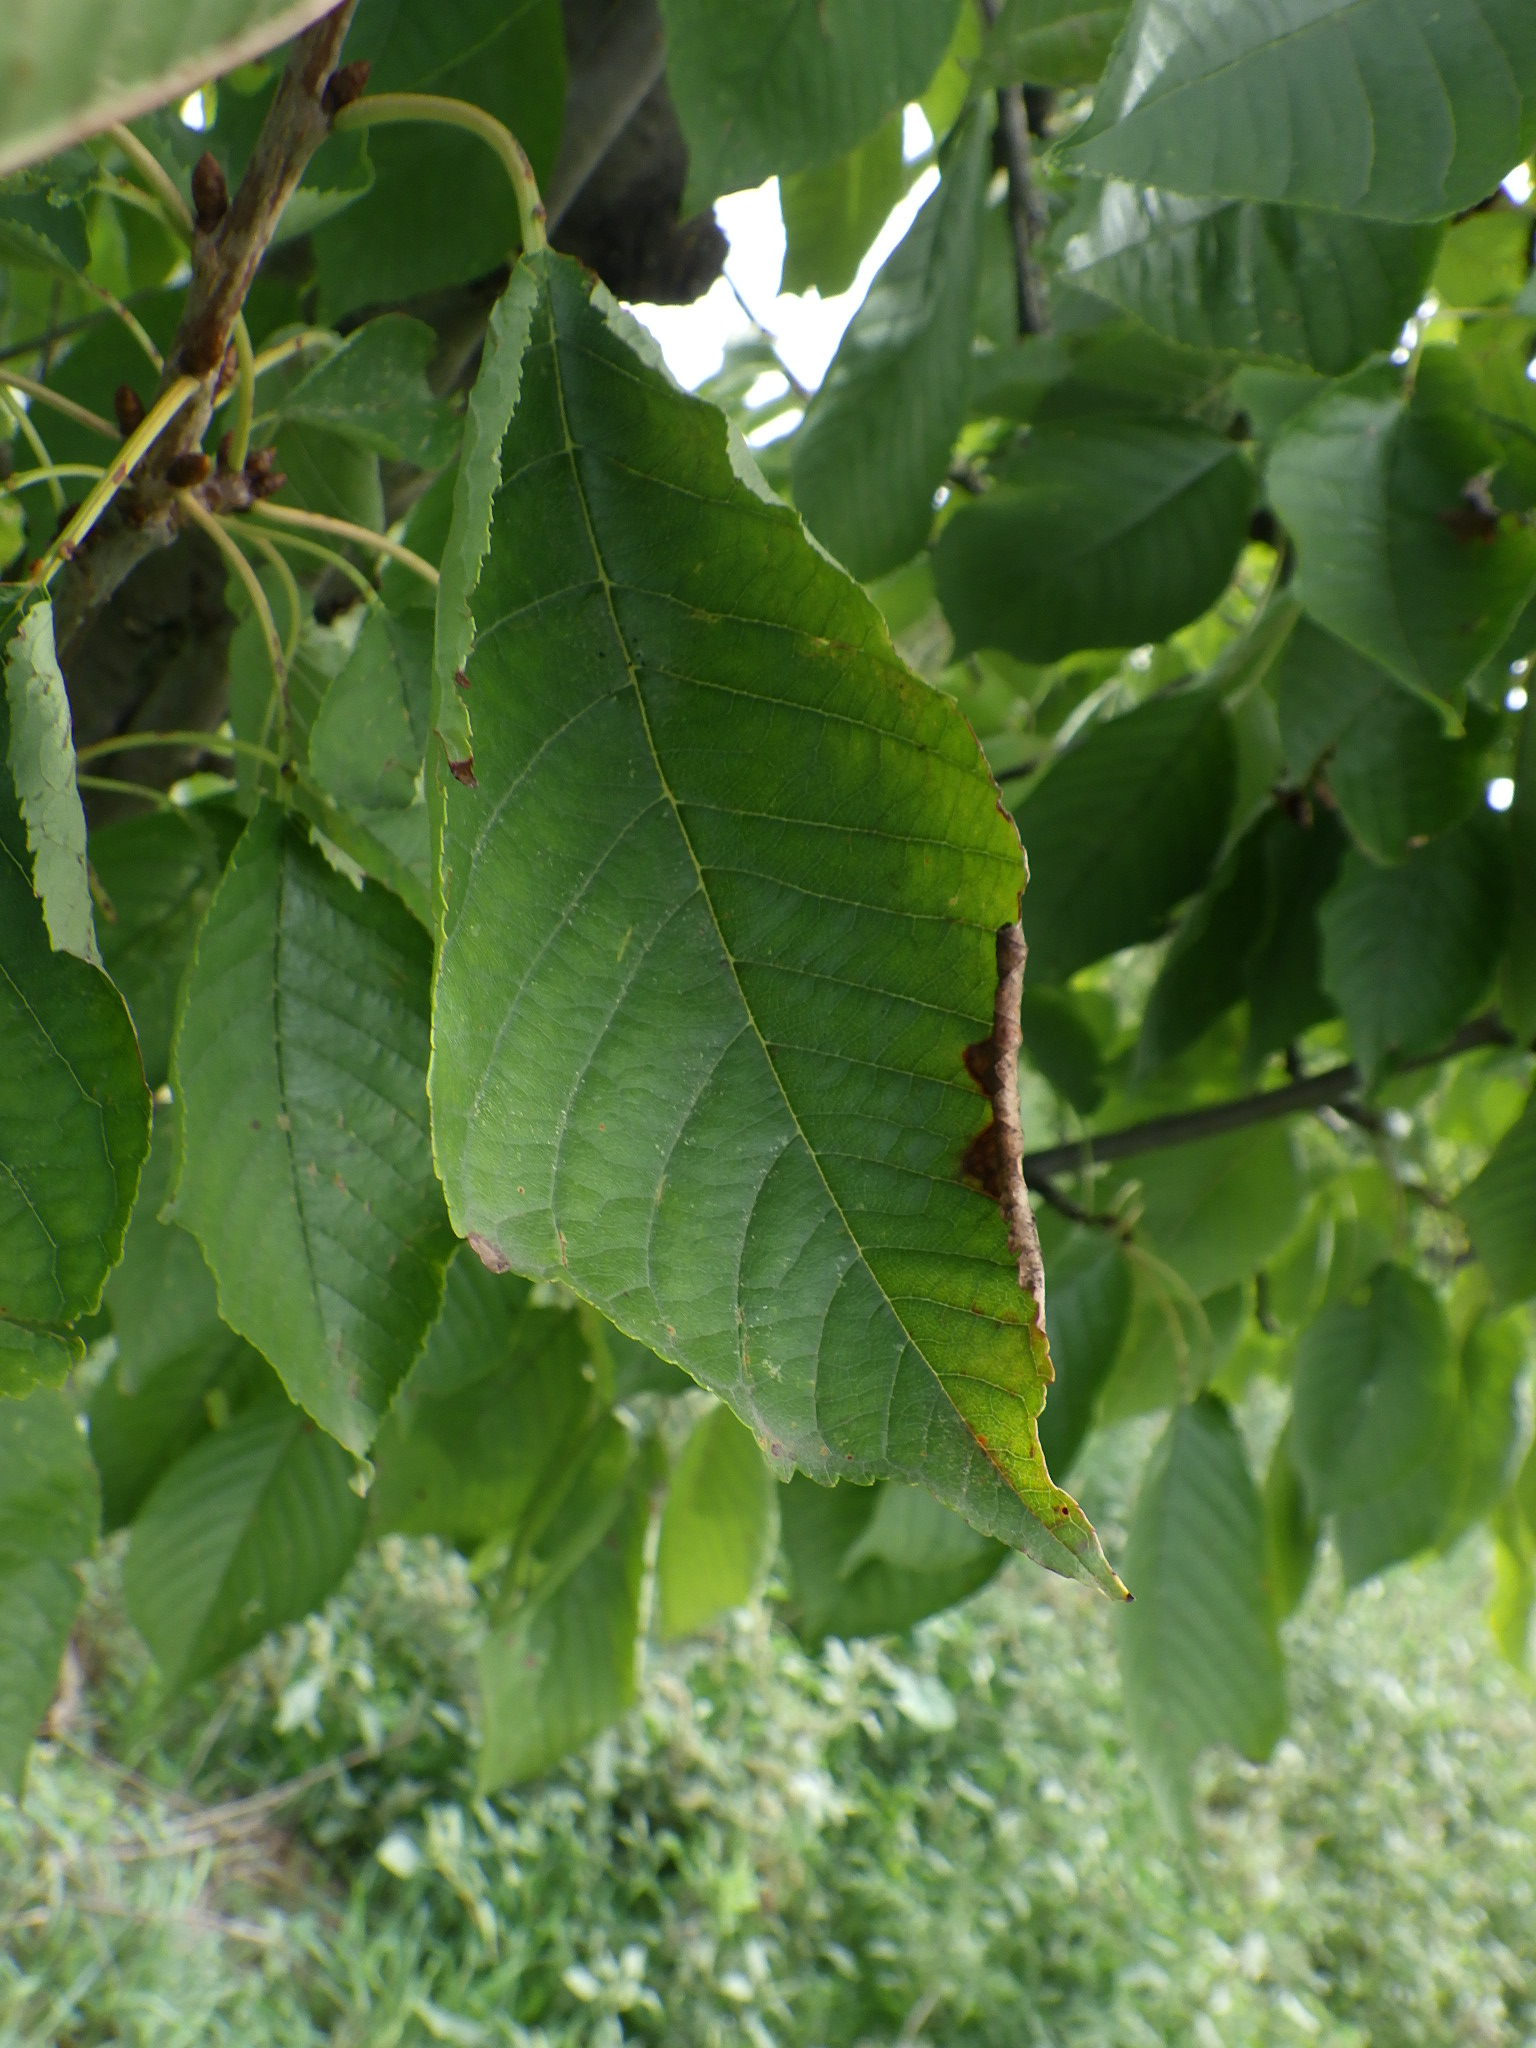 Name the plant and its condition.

cherry, leaf spot
